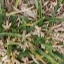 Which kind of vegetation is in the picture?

grass
